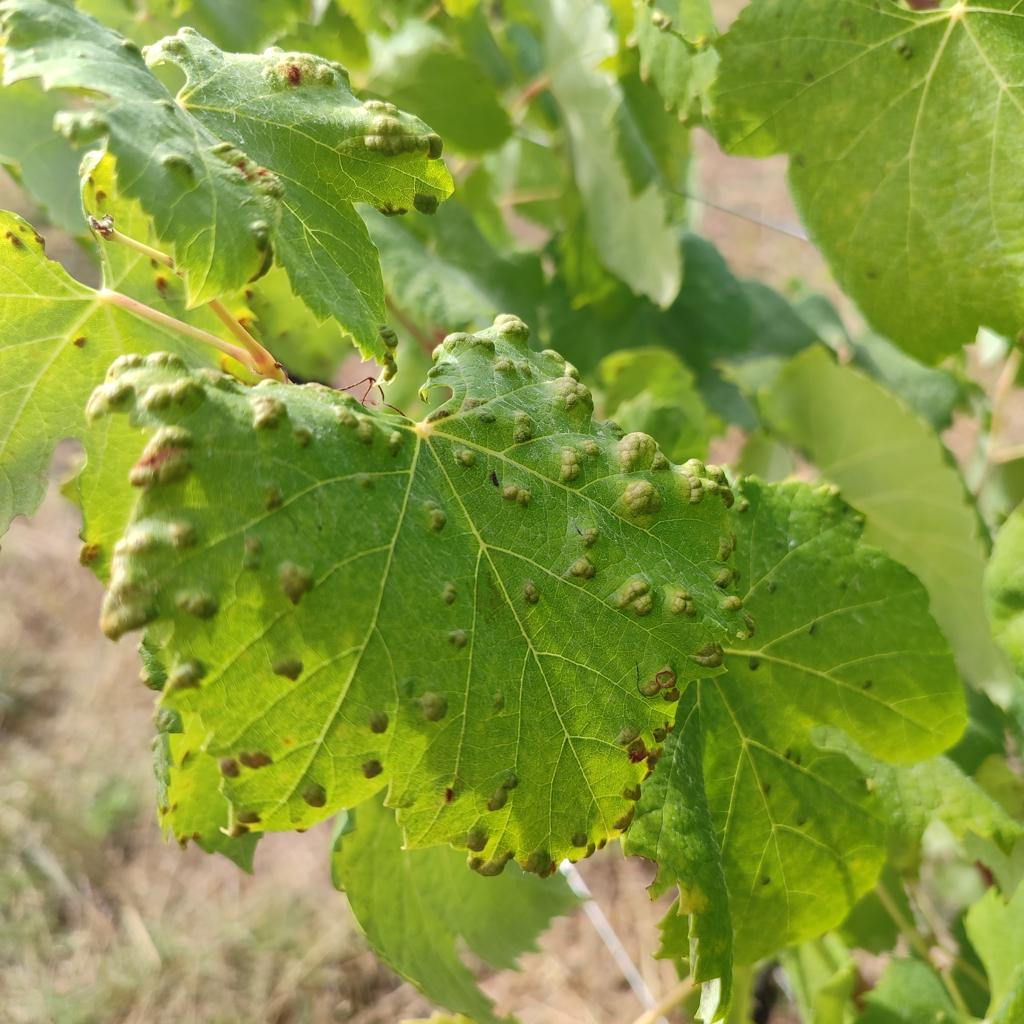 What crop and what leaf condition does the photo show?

grapevine, erineum mite
